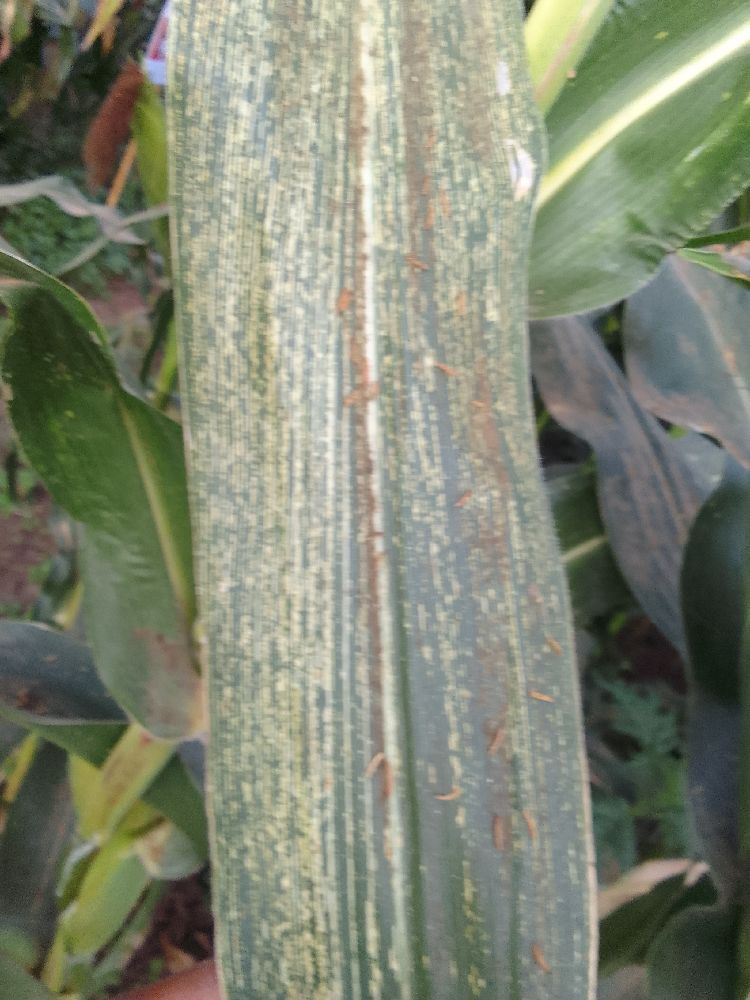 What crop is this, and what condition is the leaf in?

maize, maize streak virus
